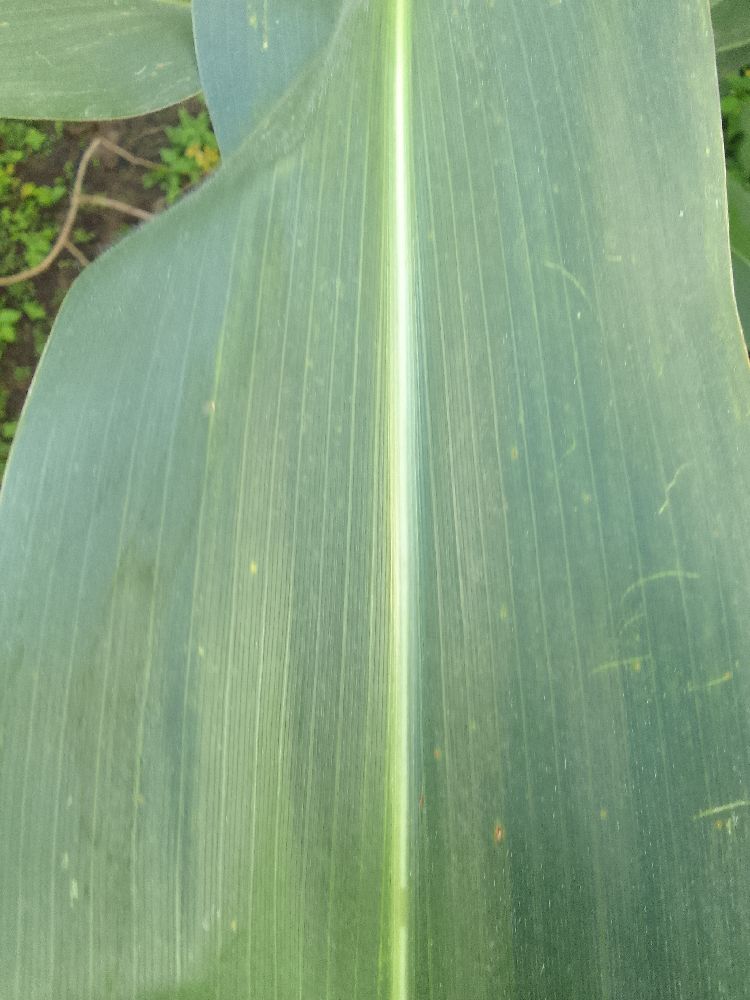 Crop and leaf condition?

maize, healthy
